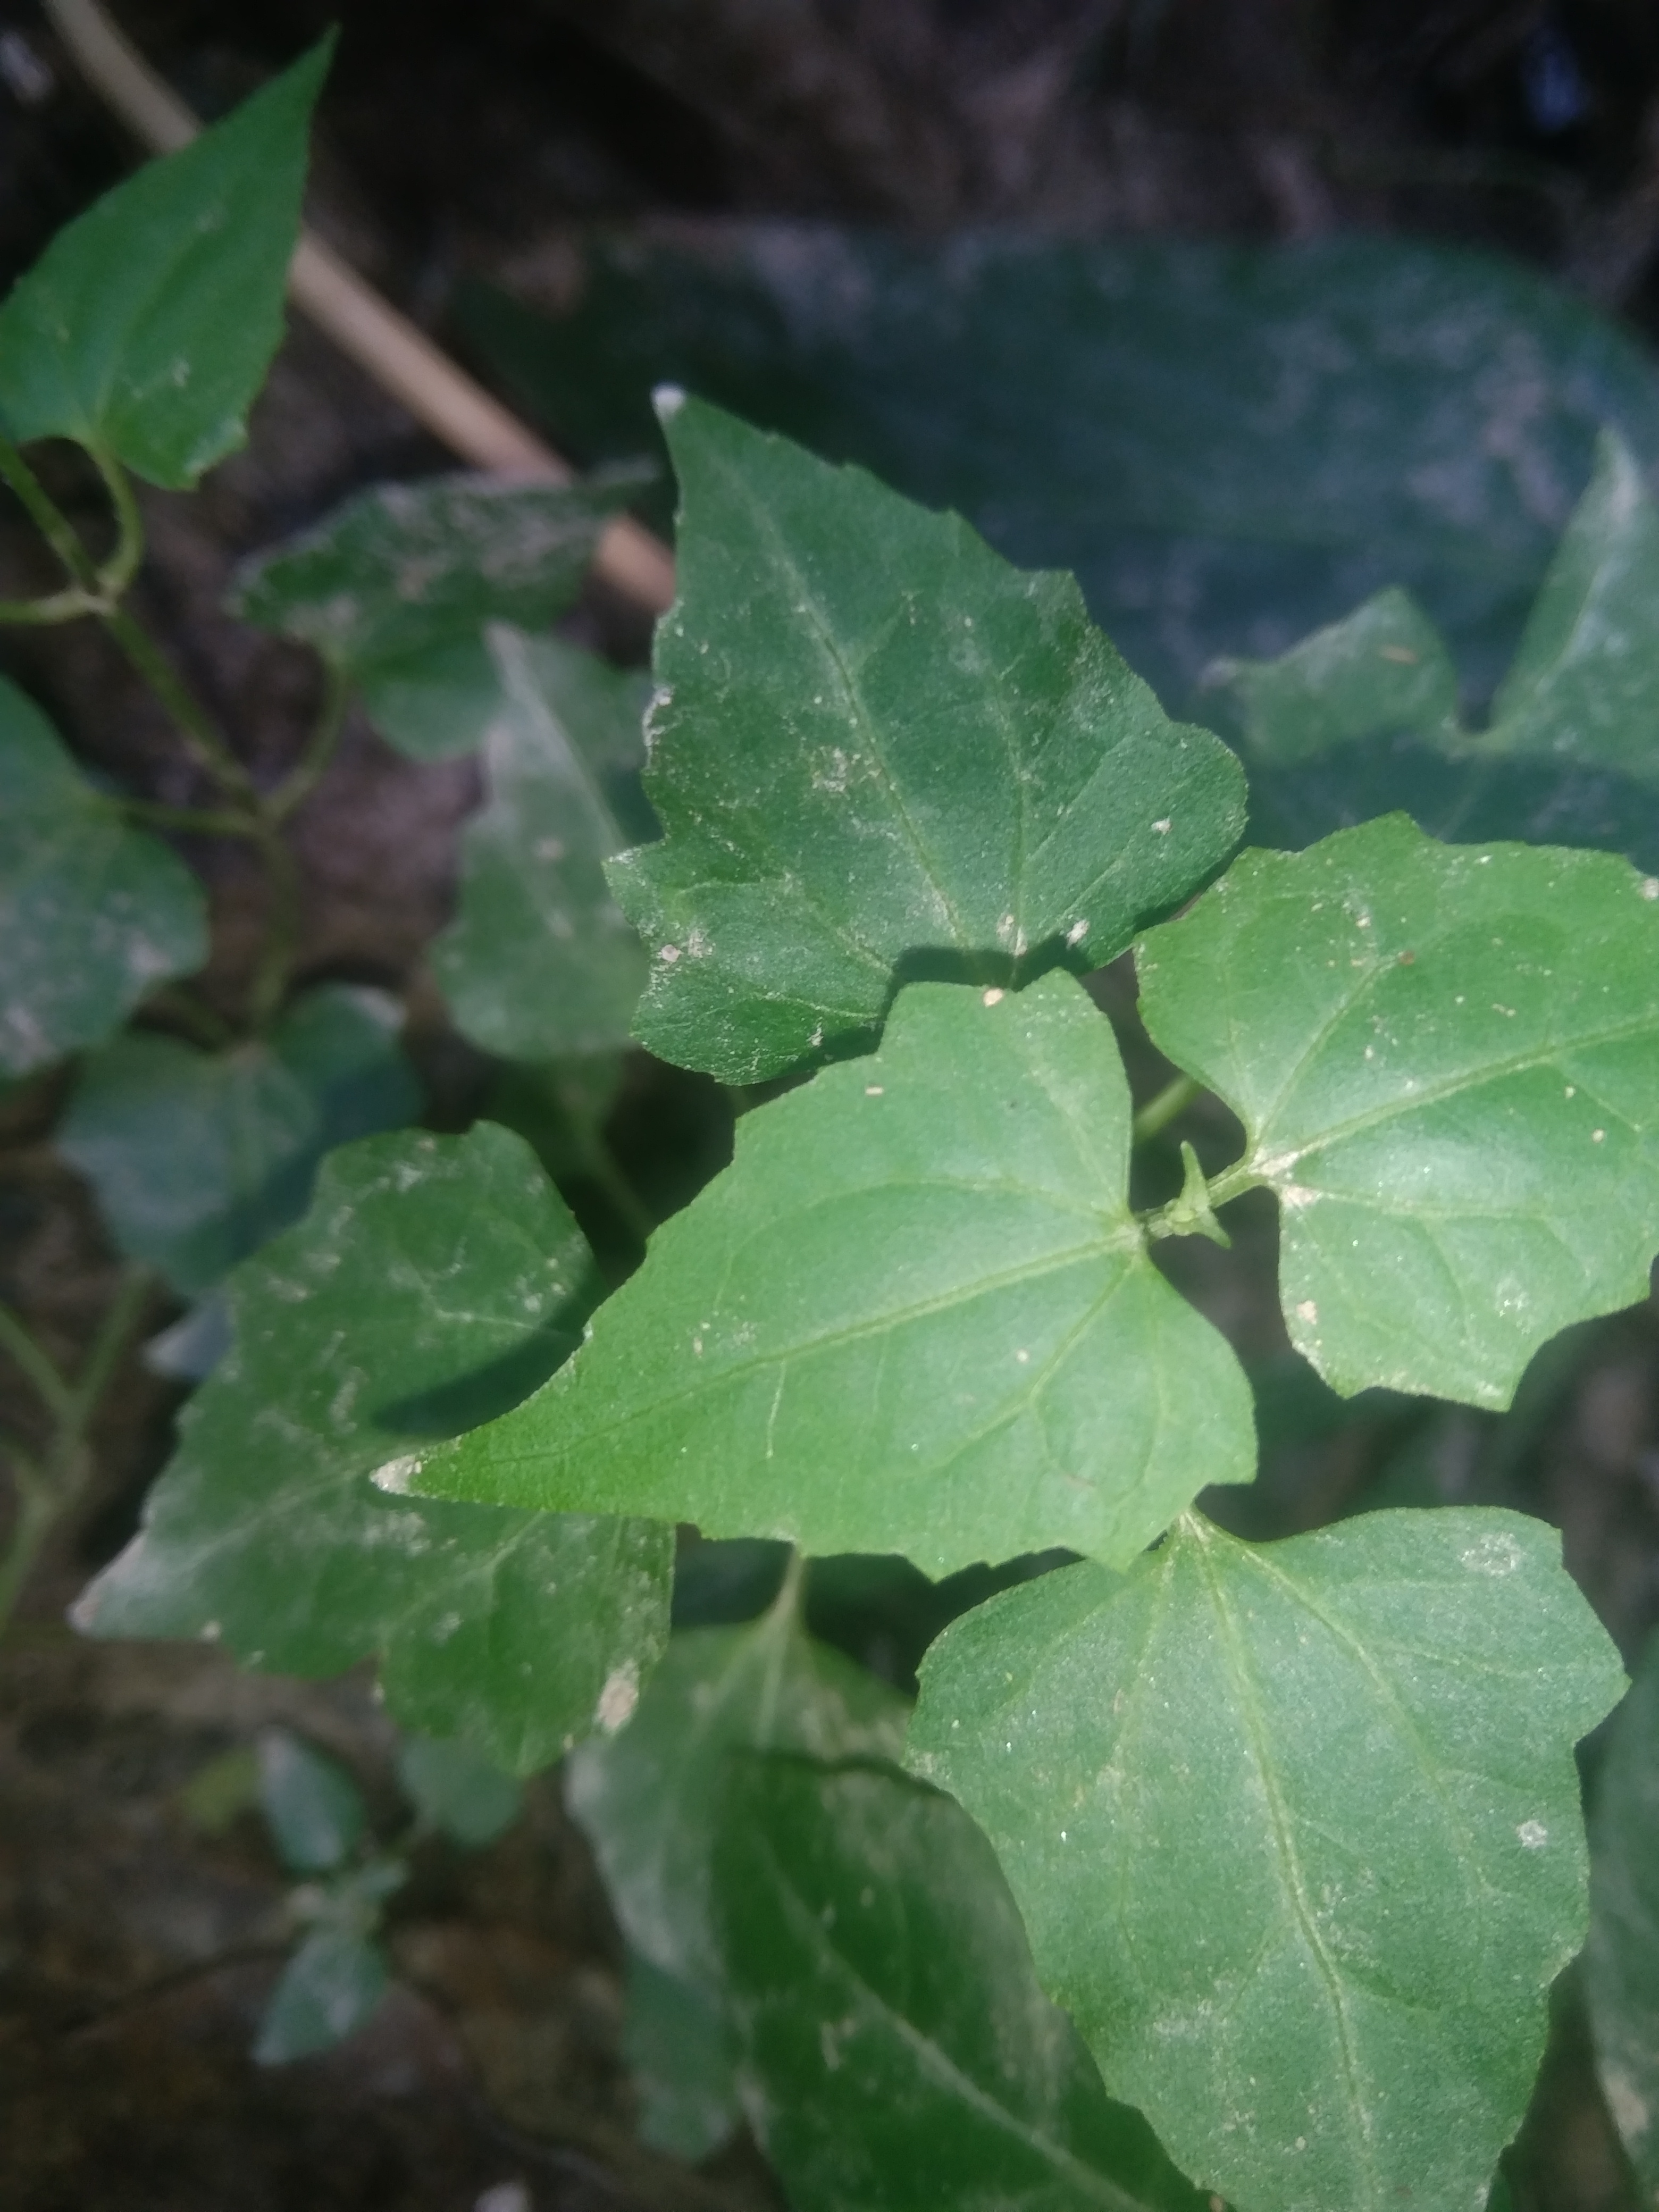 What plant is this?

bitter vine
